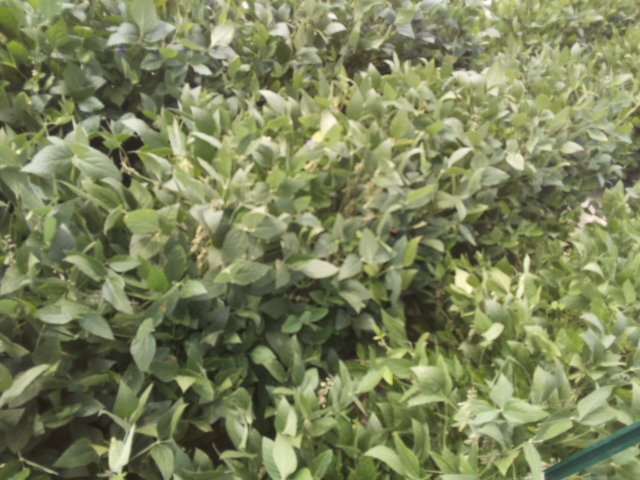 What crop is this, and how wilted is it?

soybean, slight leaflet or petiole turgor loss in upper canopy
